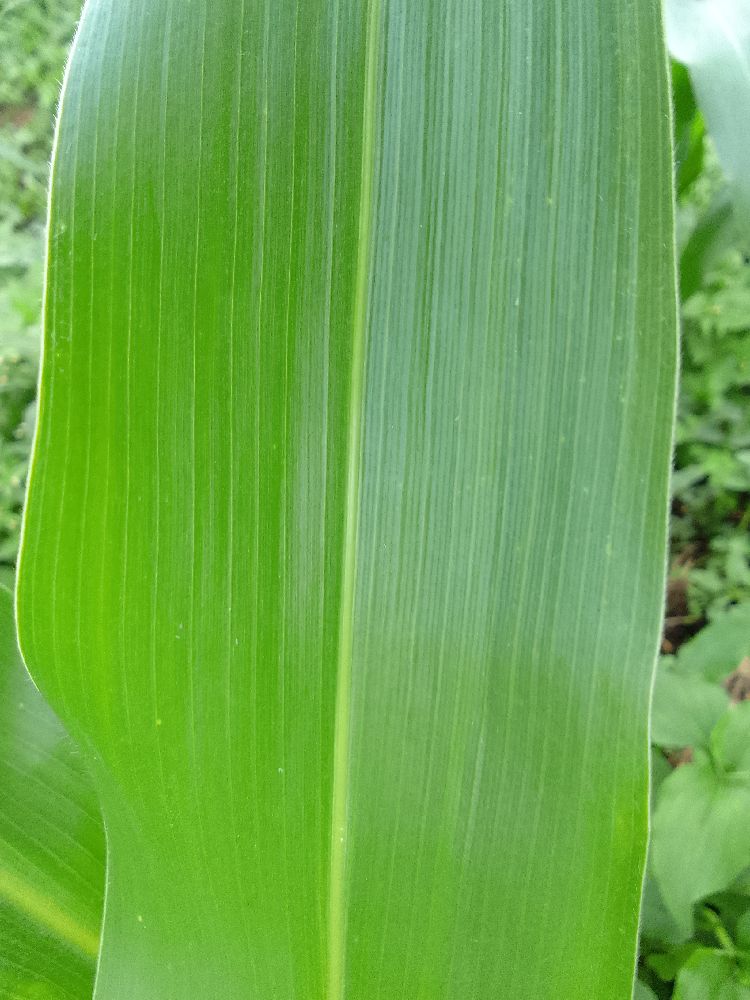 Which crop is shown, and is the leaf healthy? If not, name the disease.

maize, healthy
